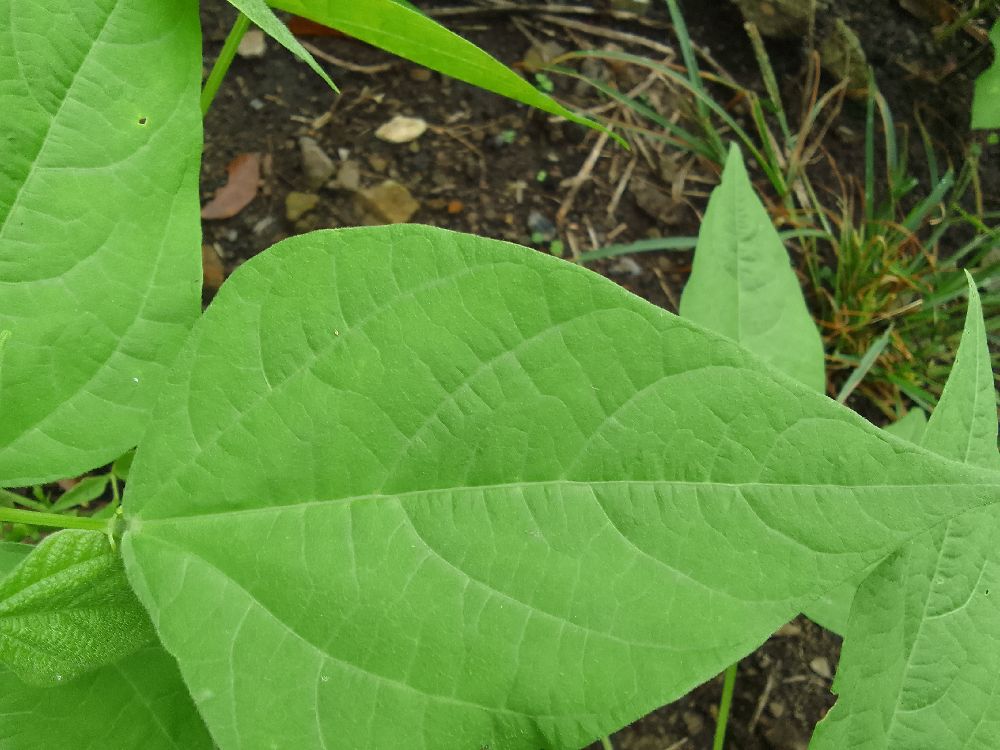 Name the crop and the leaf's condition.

common bean, healthy
